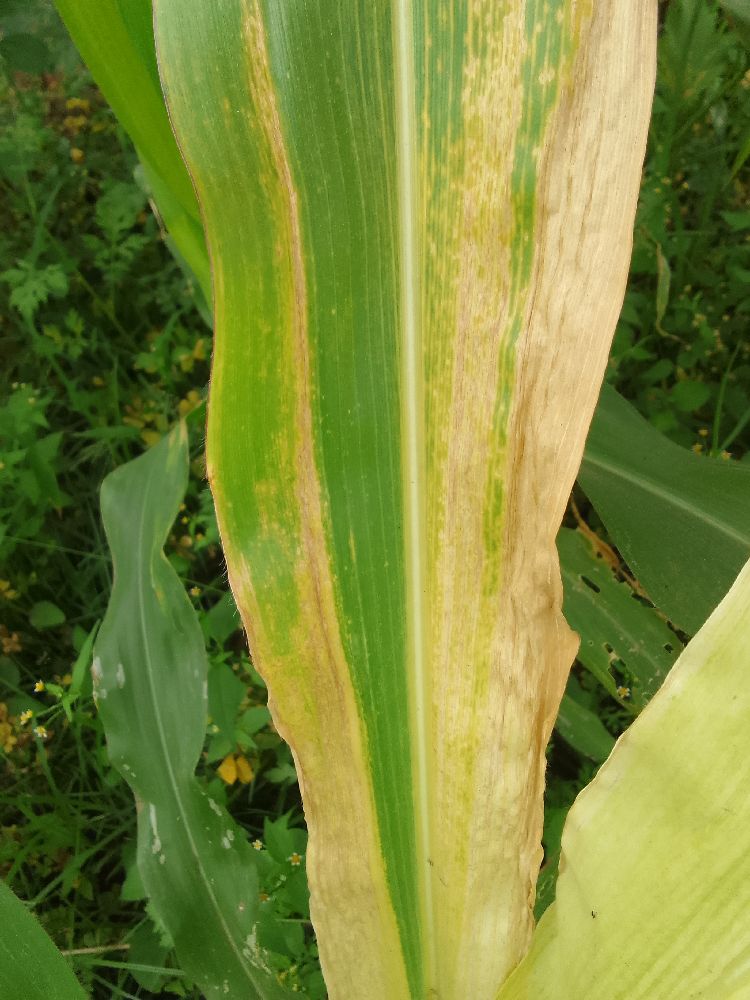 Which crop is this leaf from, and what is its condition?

maize, maize lethal necrosis
